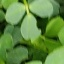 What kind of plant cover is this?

unstructured weed
